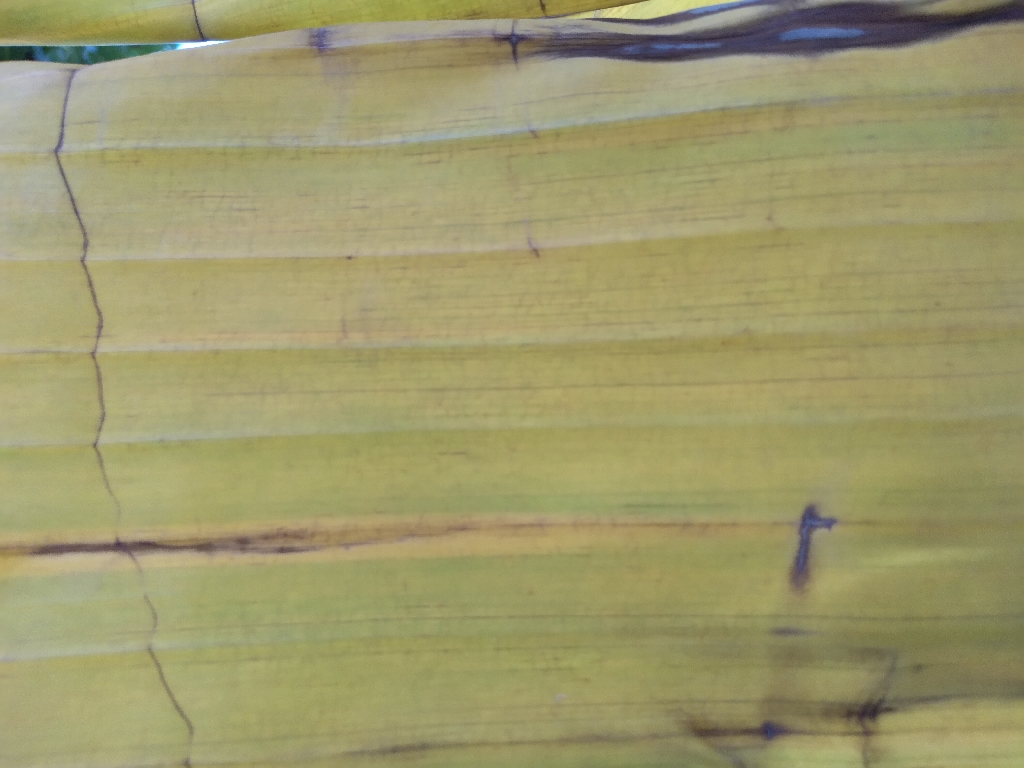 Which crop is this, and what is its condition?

banana, fusarium wilt race 1
